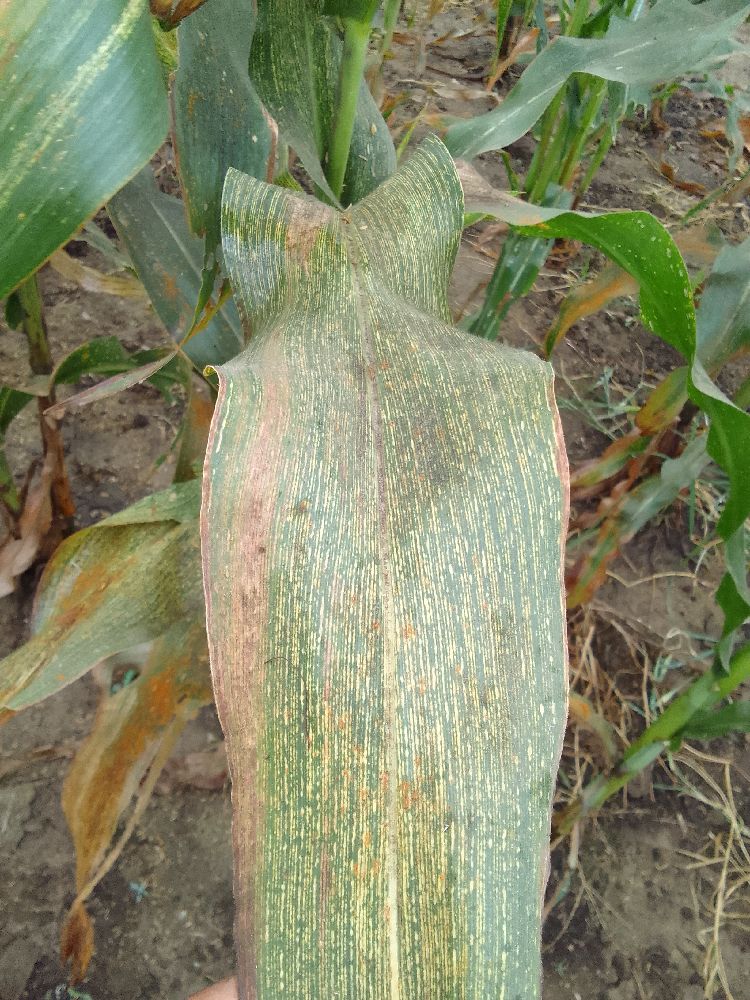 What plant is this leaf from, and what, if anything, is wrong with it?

maize, maize streak virus
